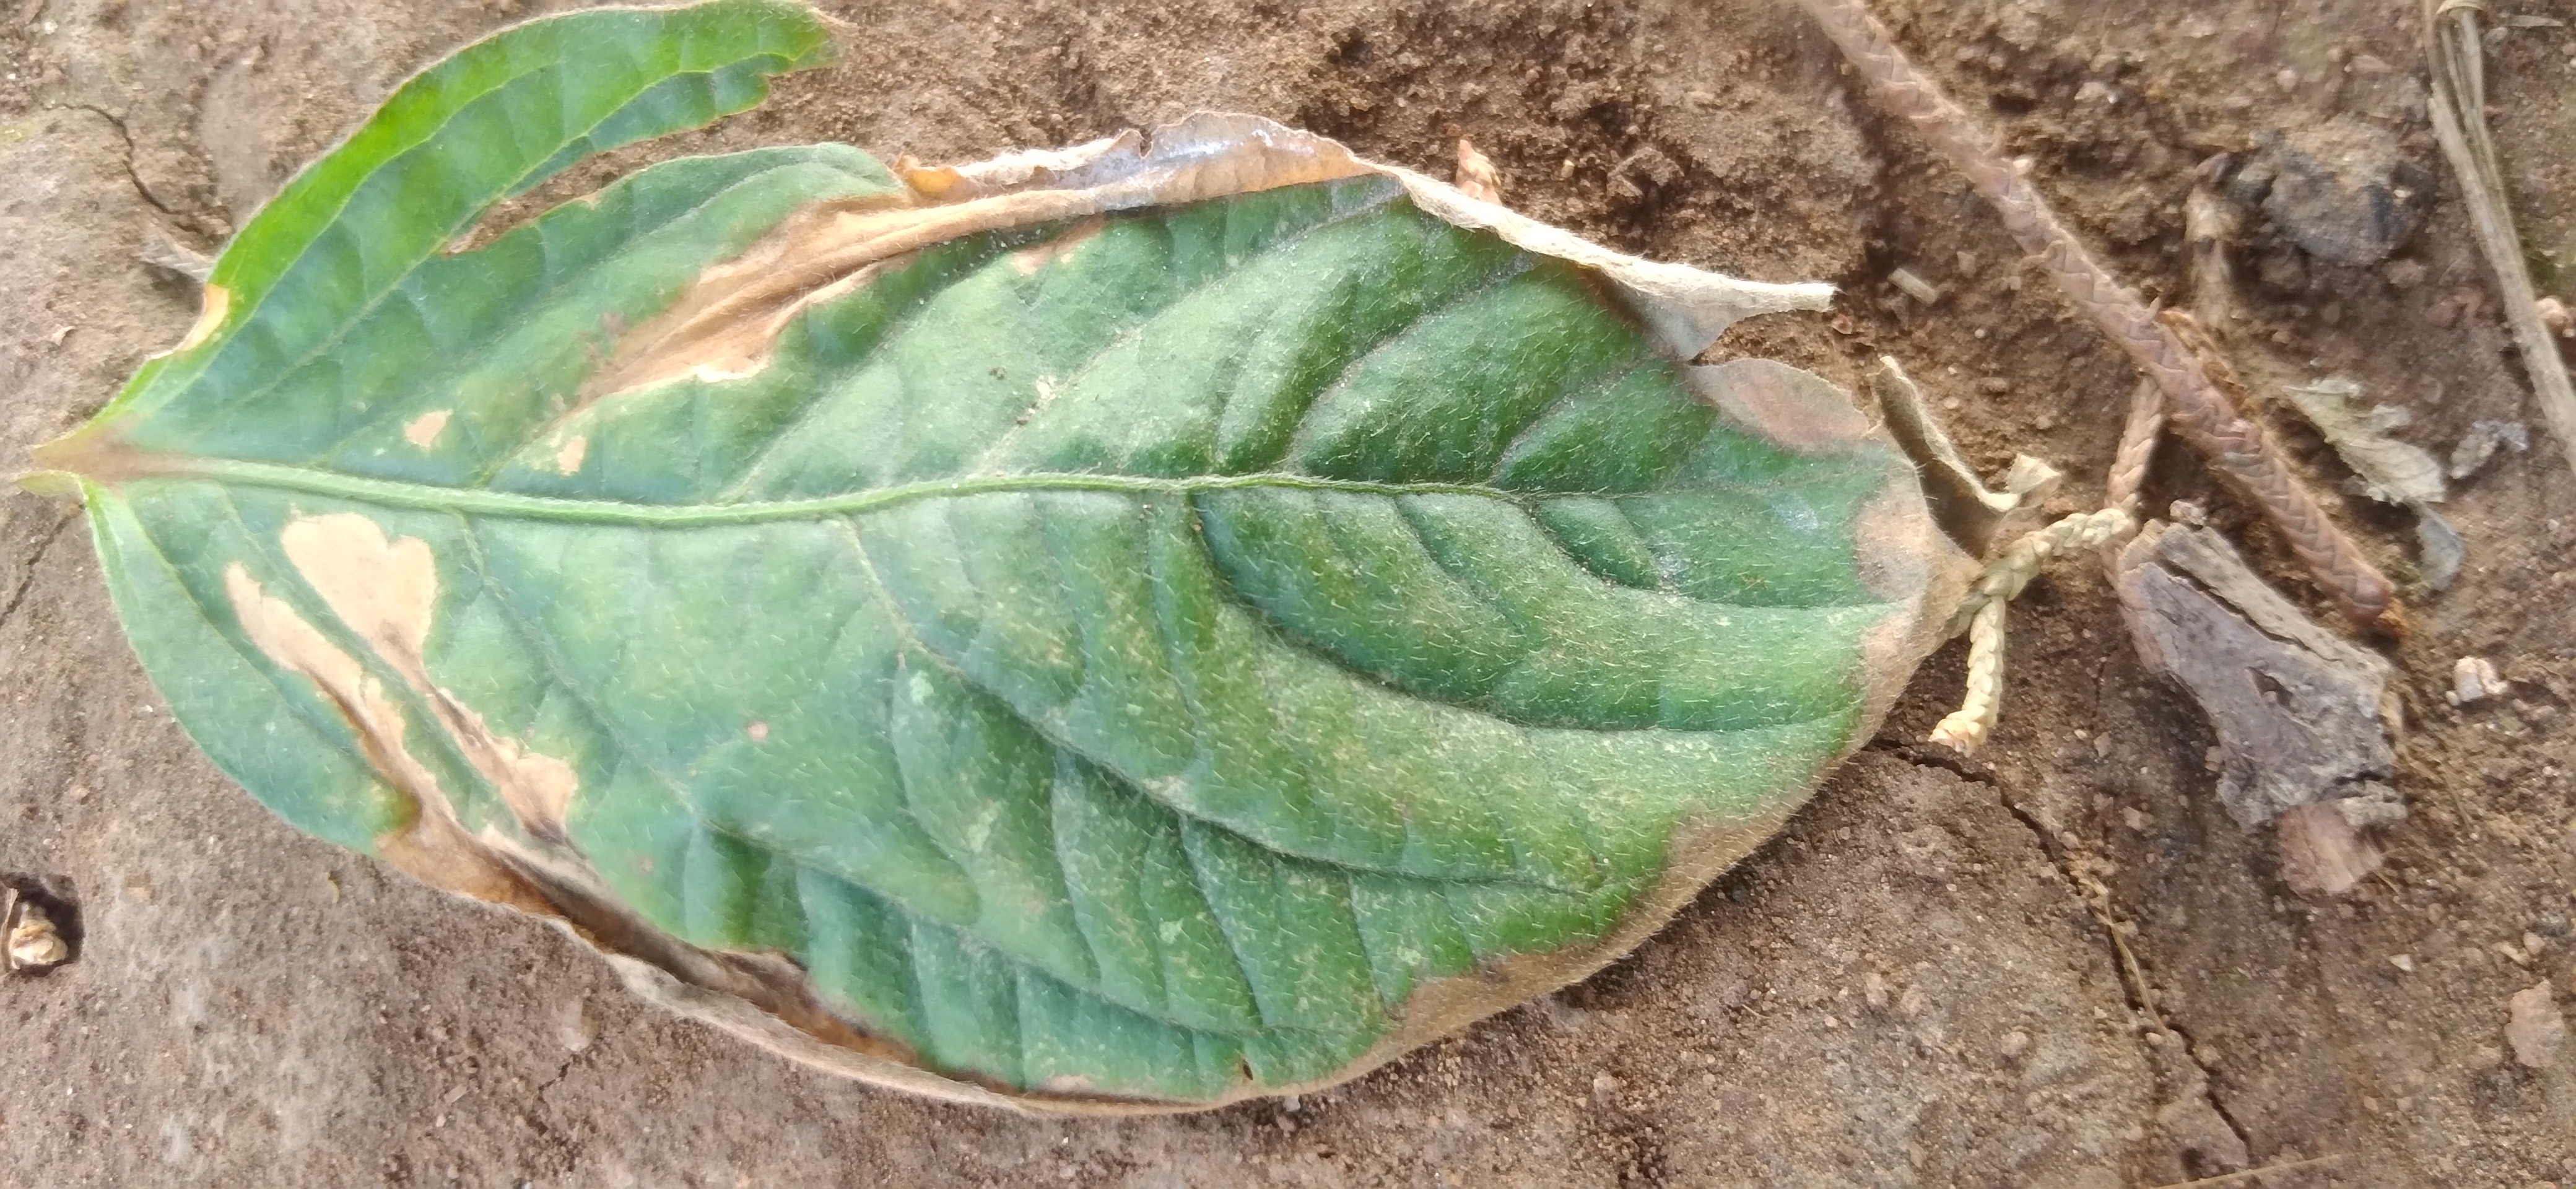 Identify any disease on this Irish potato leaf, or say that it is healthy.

early blight
